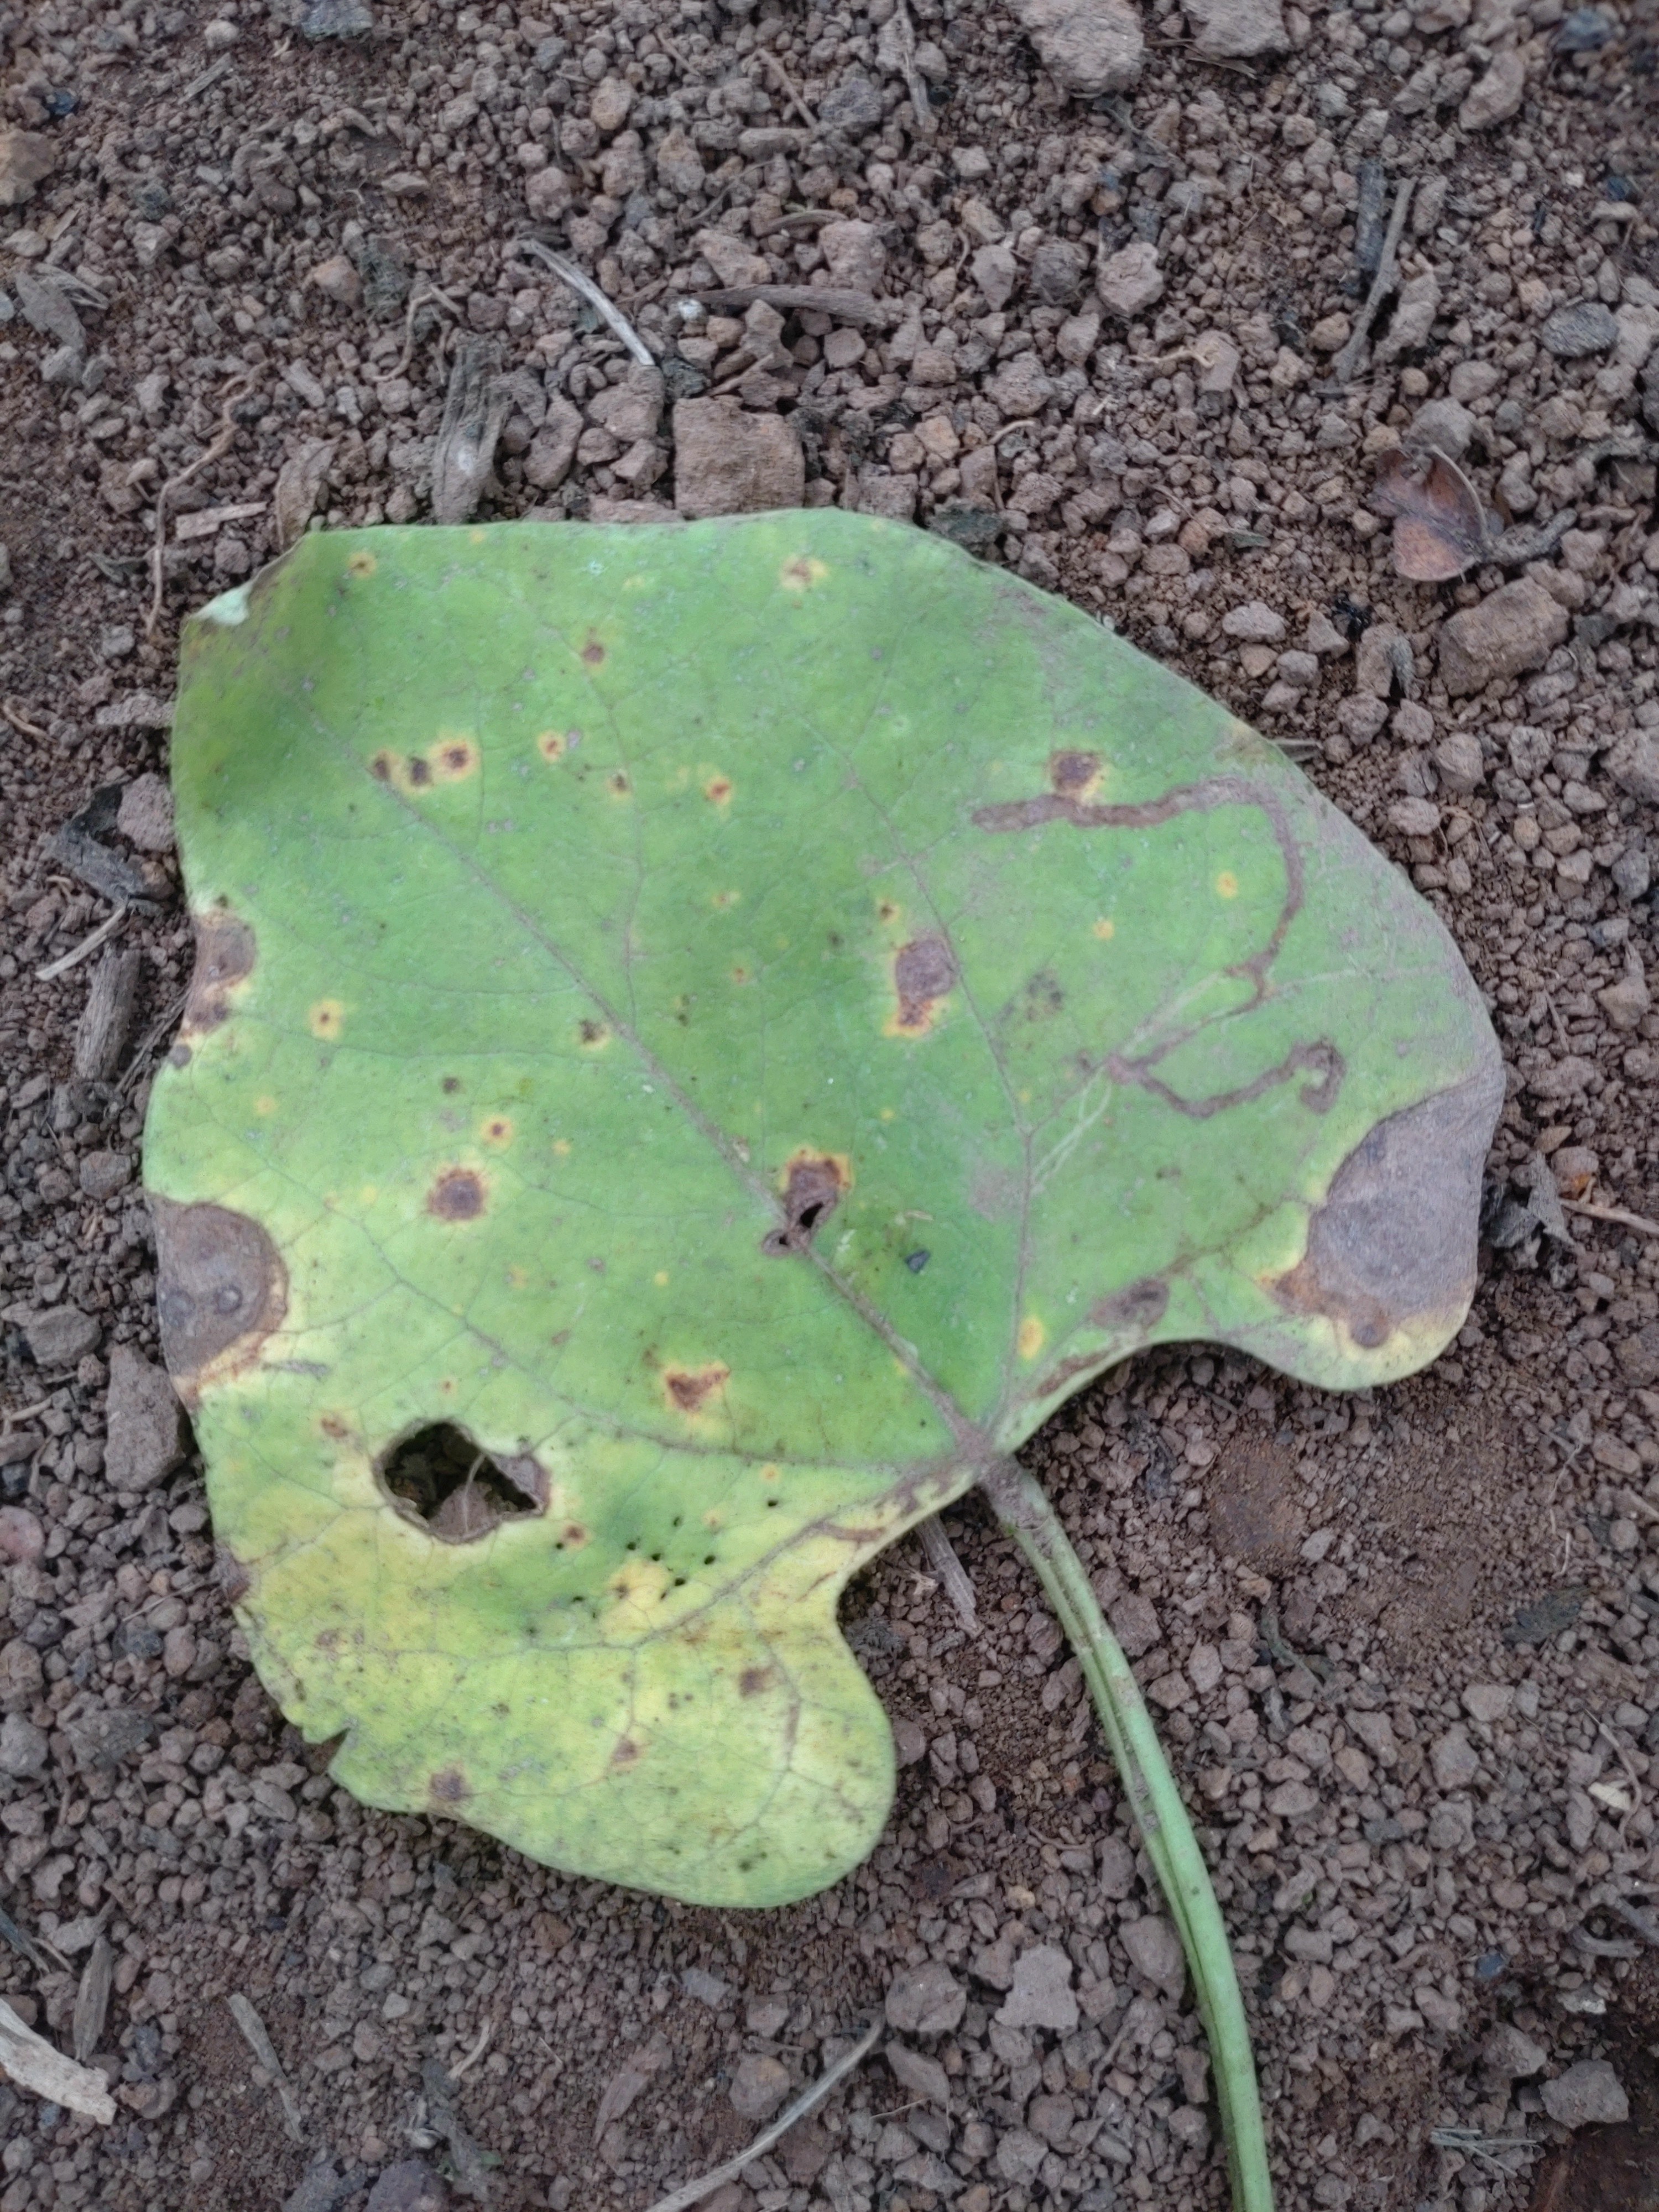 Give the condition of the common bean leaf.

rust
